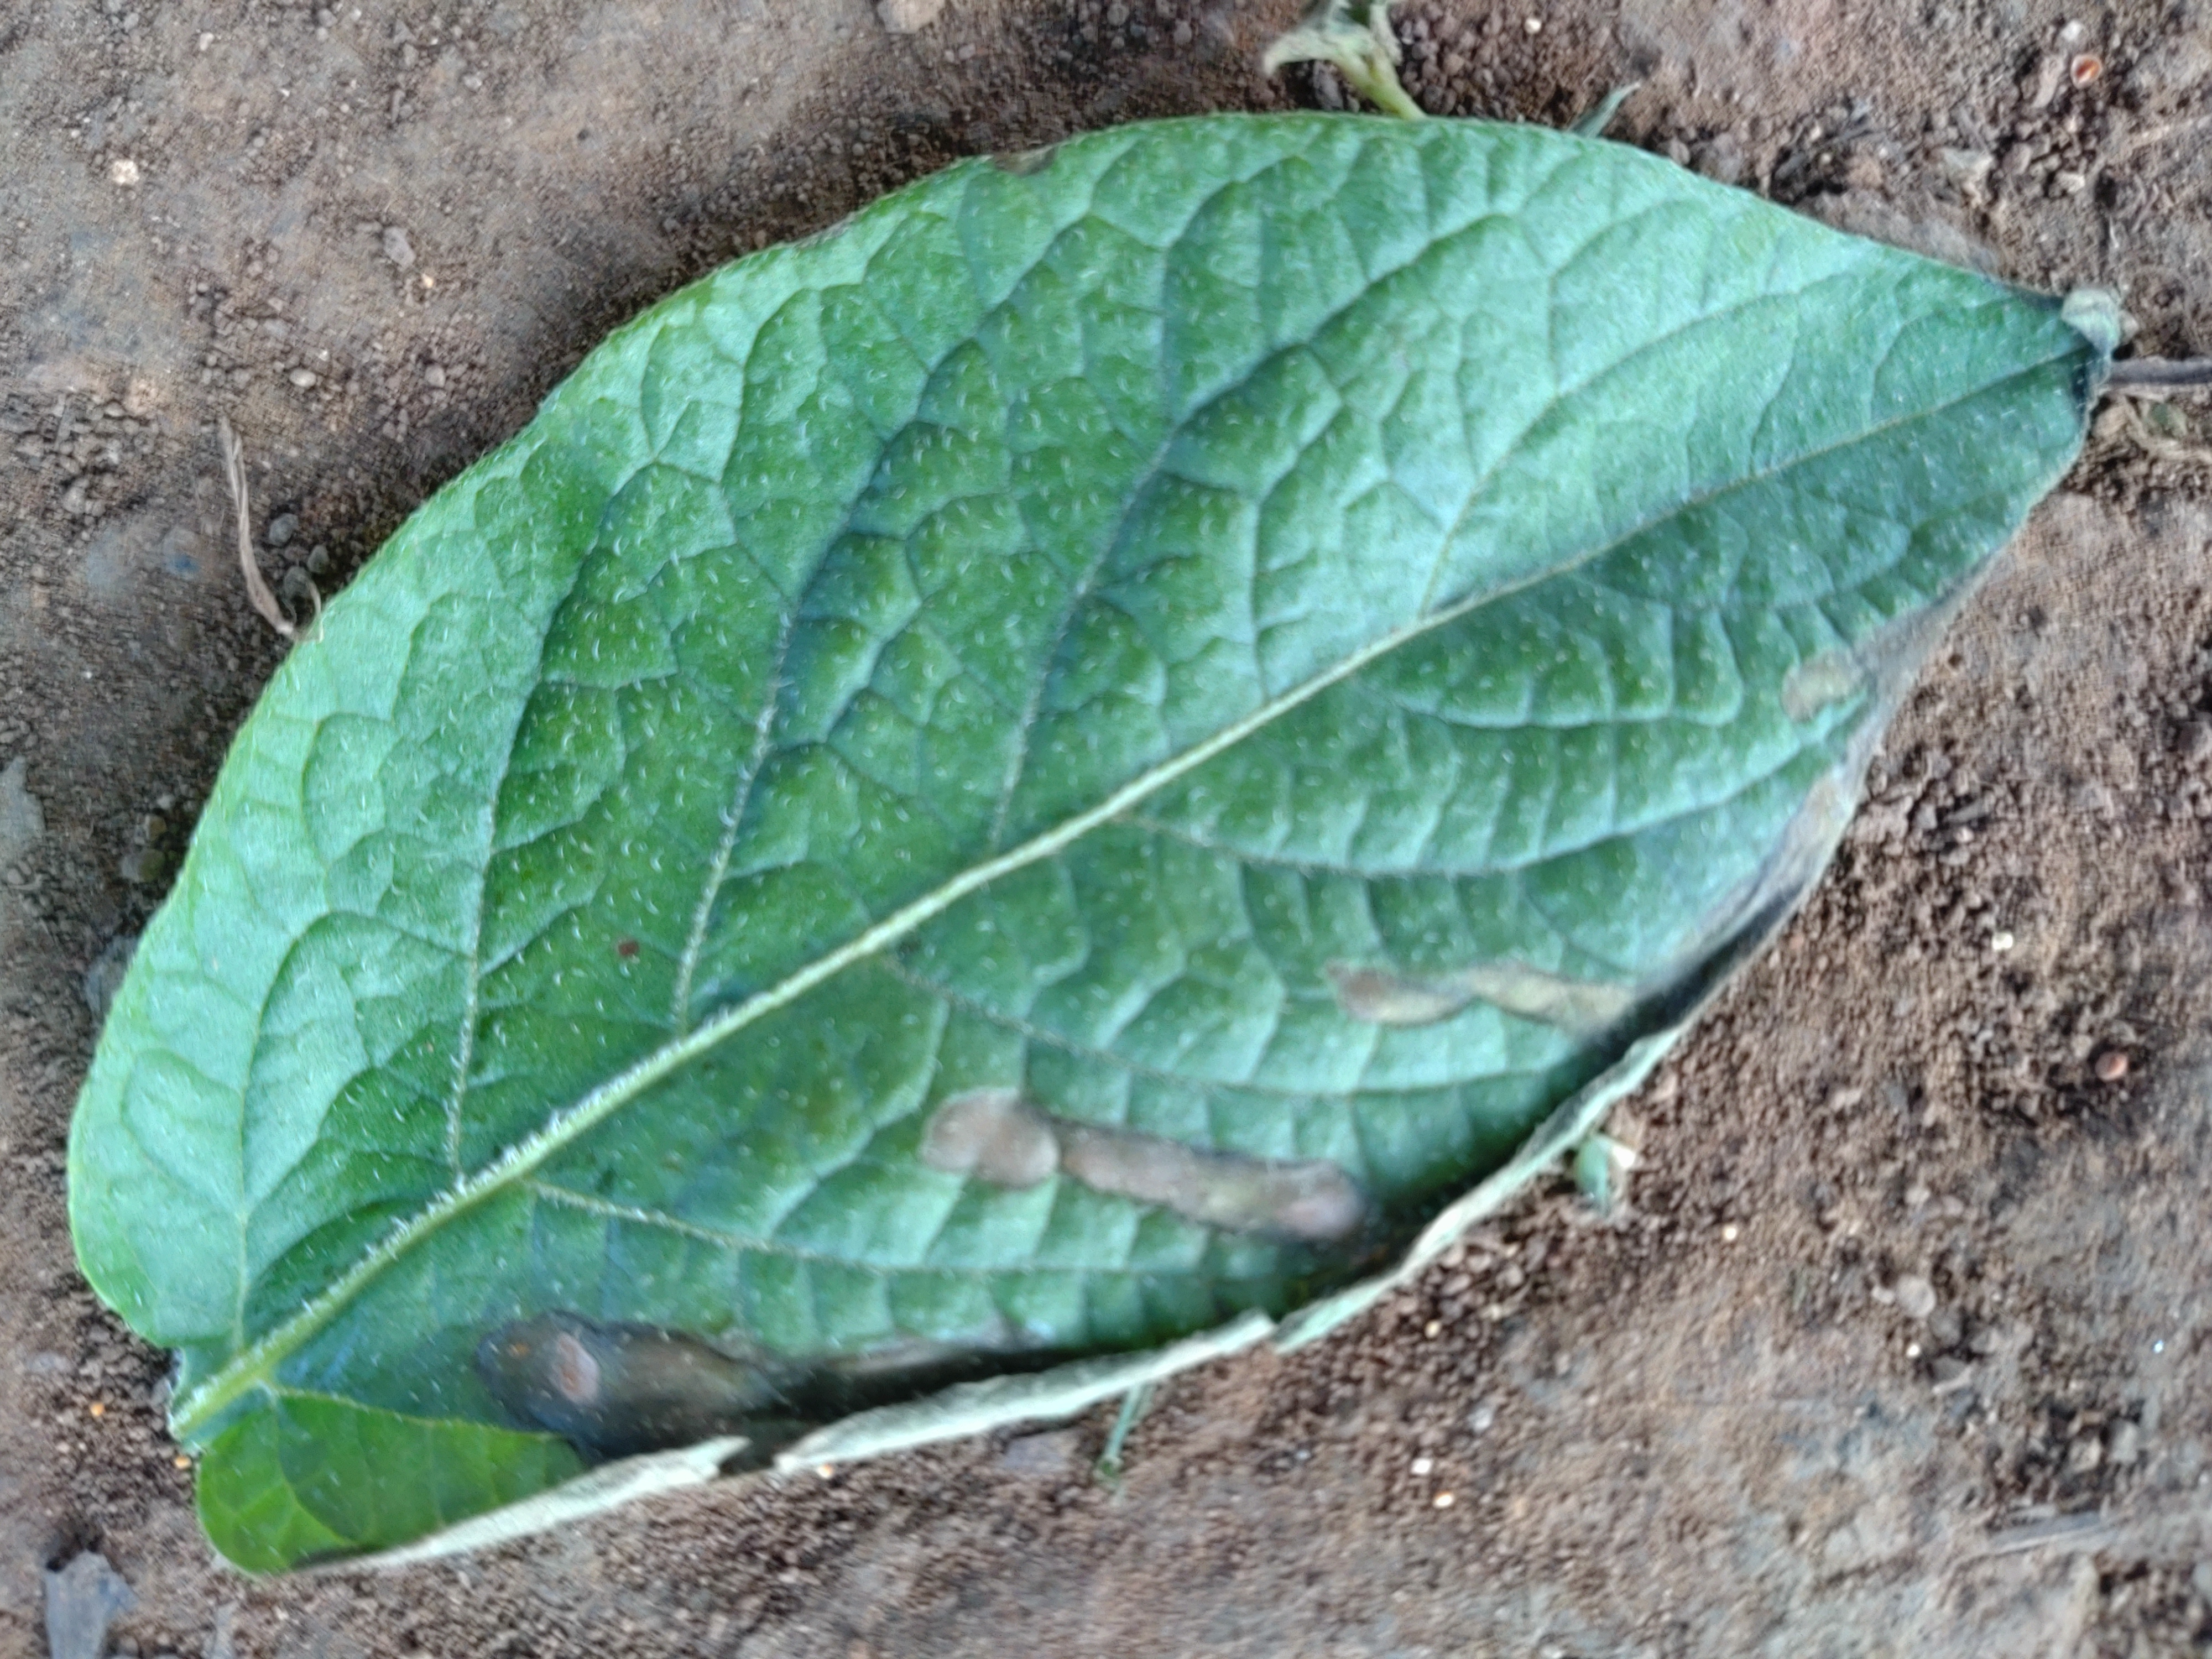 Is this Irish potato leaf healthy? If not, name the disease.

early blight
